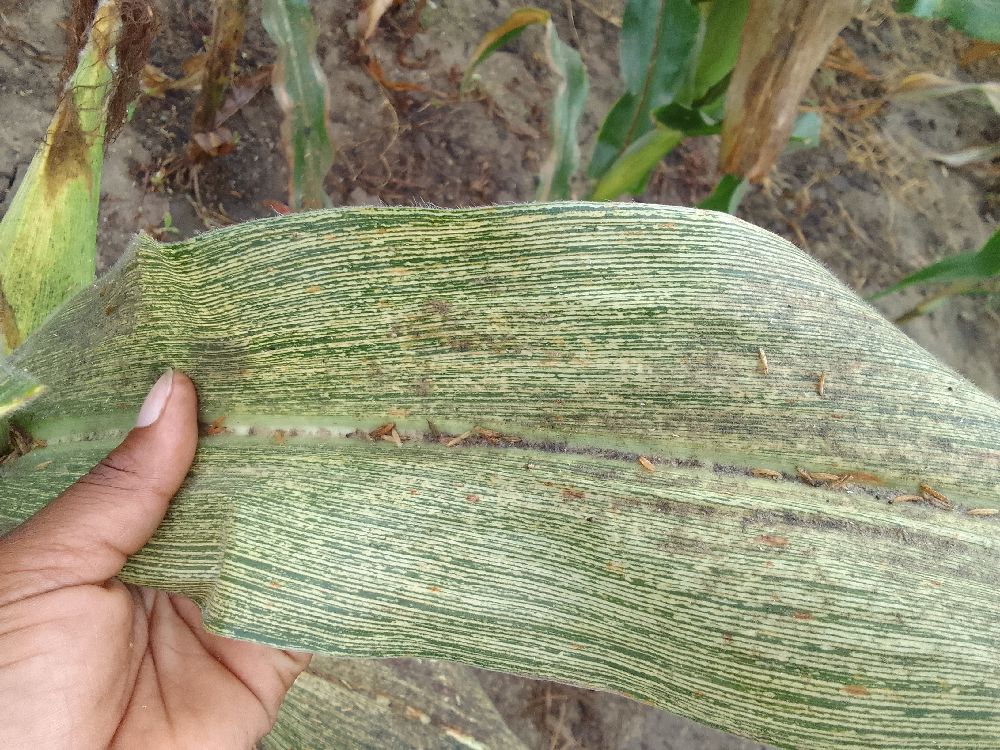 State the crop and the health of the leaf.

maize, maize streak virus
